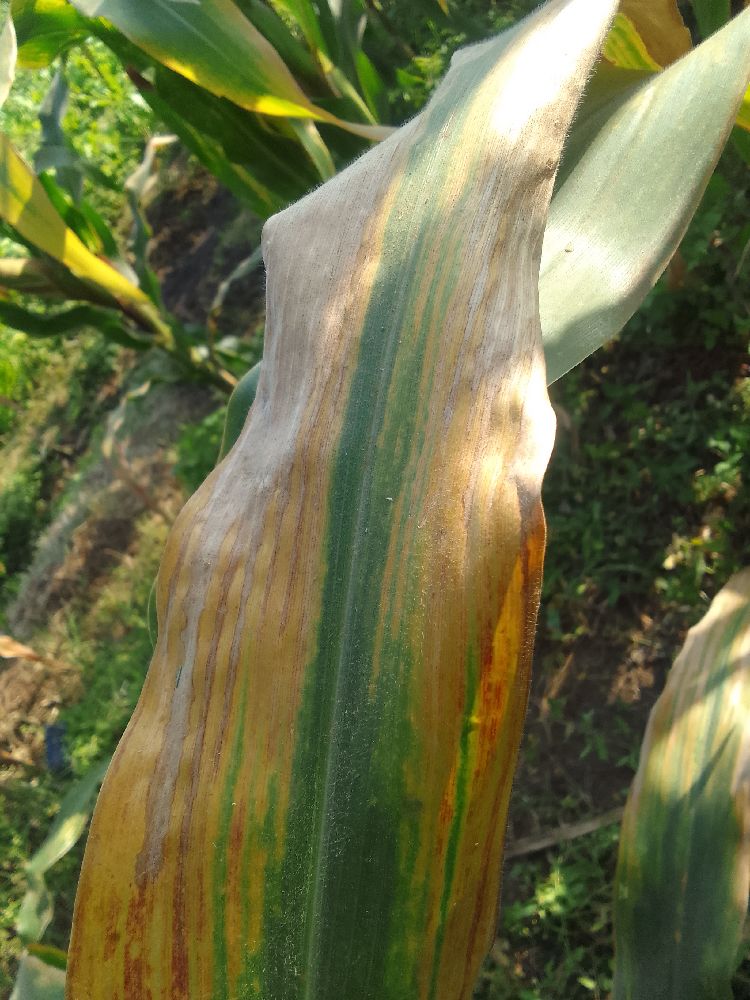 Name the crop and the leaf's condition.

maize, maize lethal necrosis
